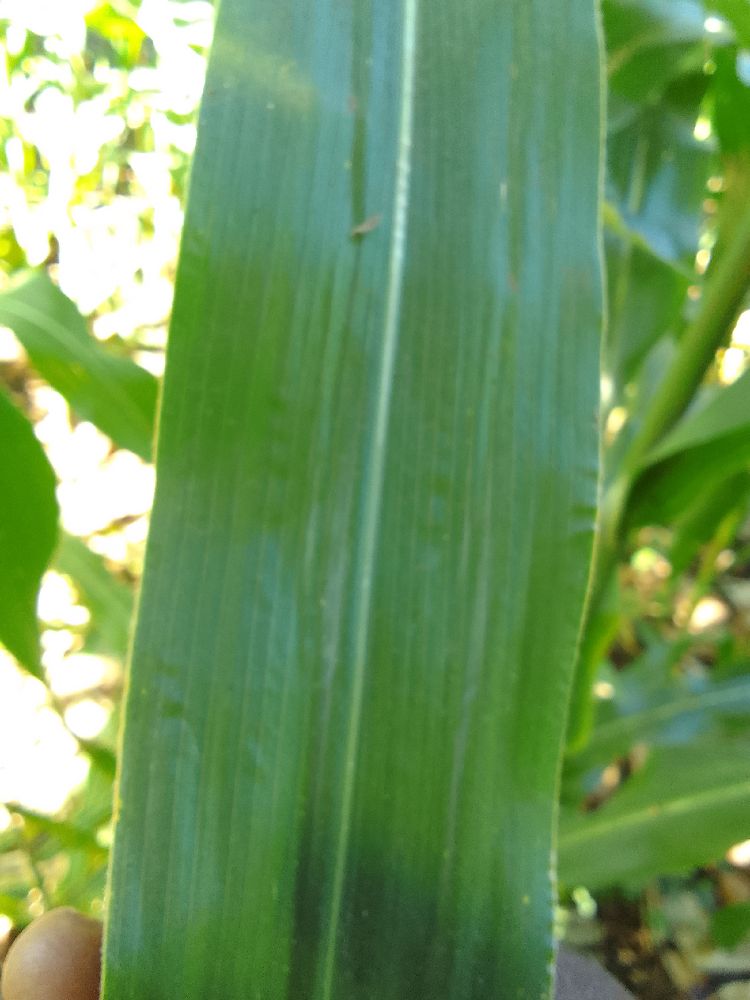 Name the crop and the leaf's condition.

maize, healthy
